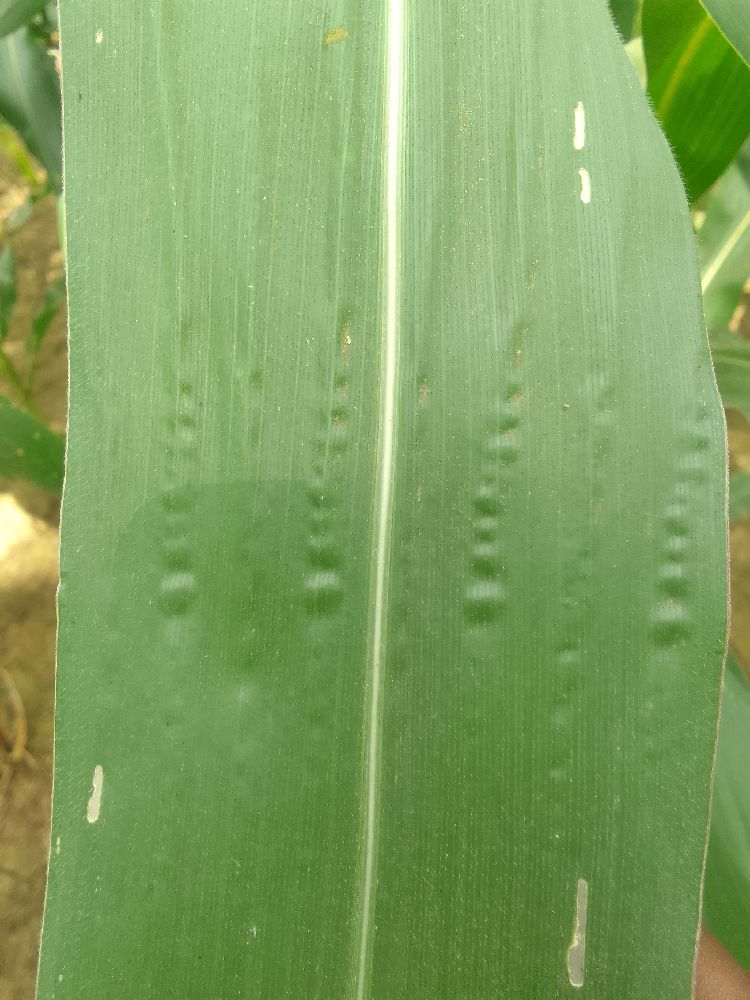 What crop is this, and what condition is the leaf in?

maize, healthy
